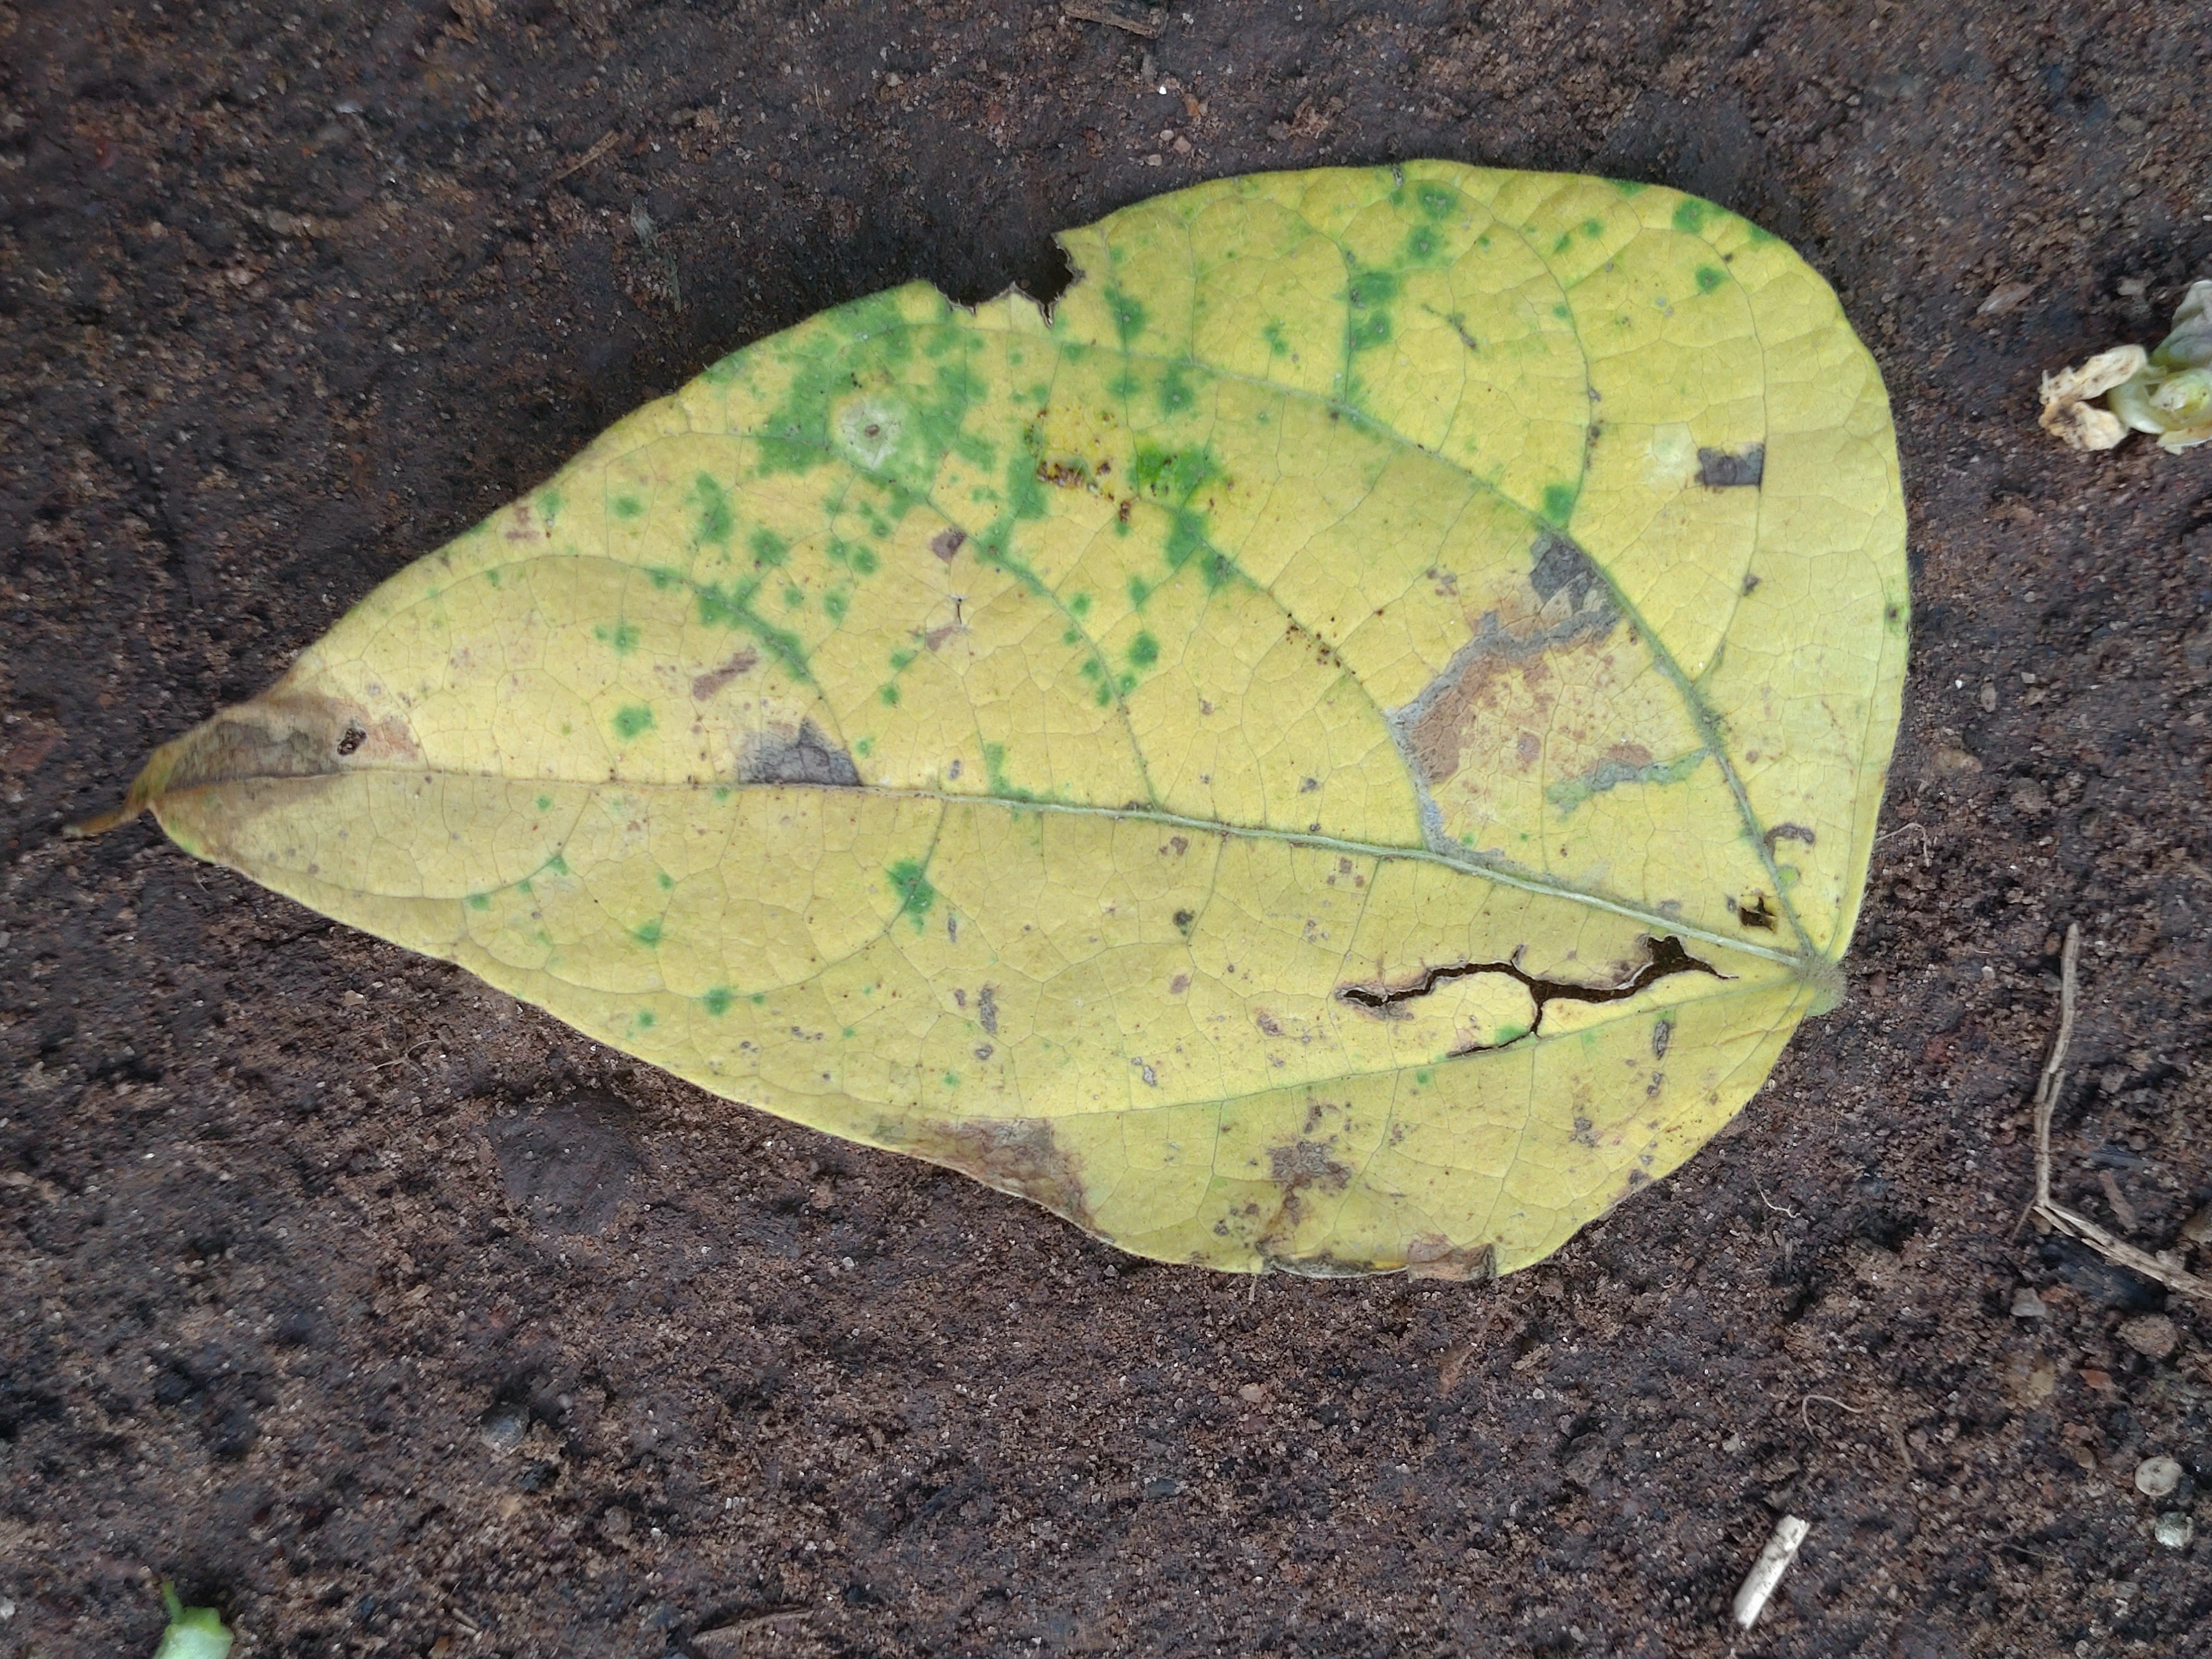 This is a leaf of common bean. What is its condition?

anthracnose
